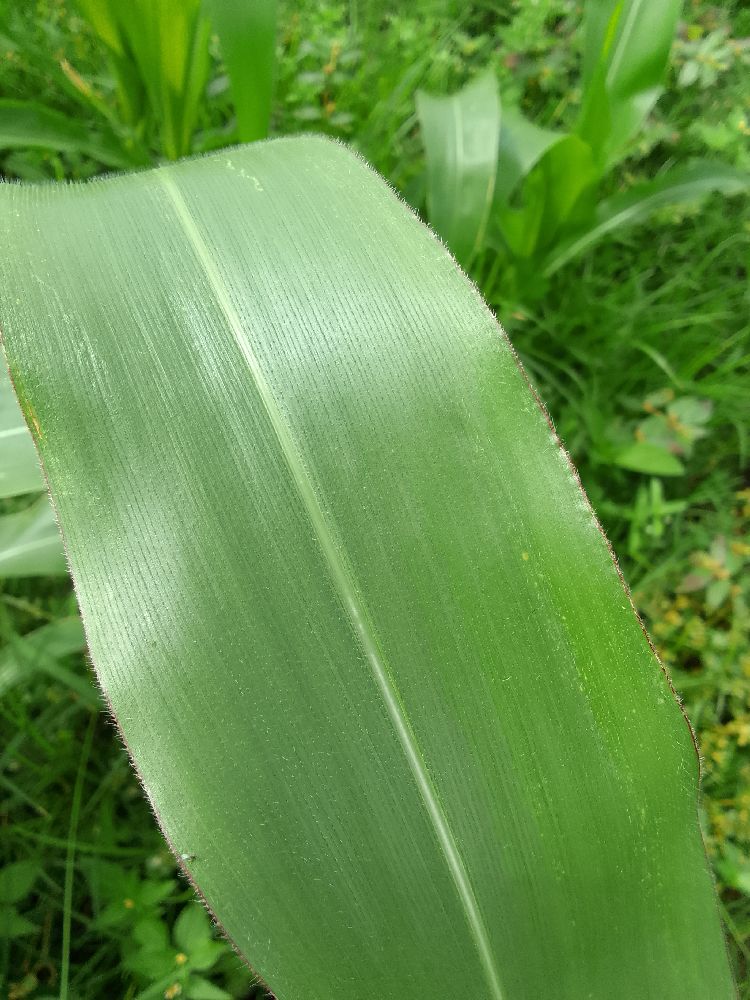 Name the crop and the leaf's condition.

maize, healthy
